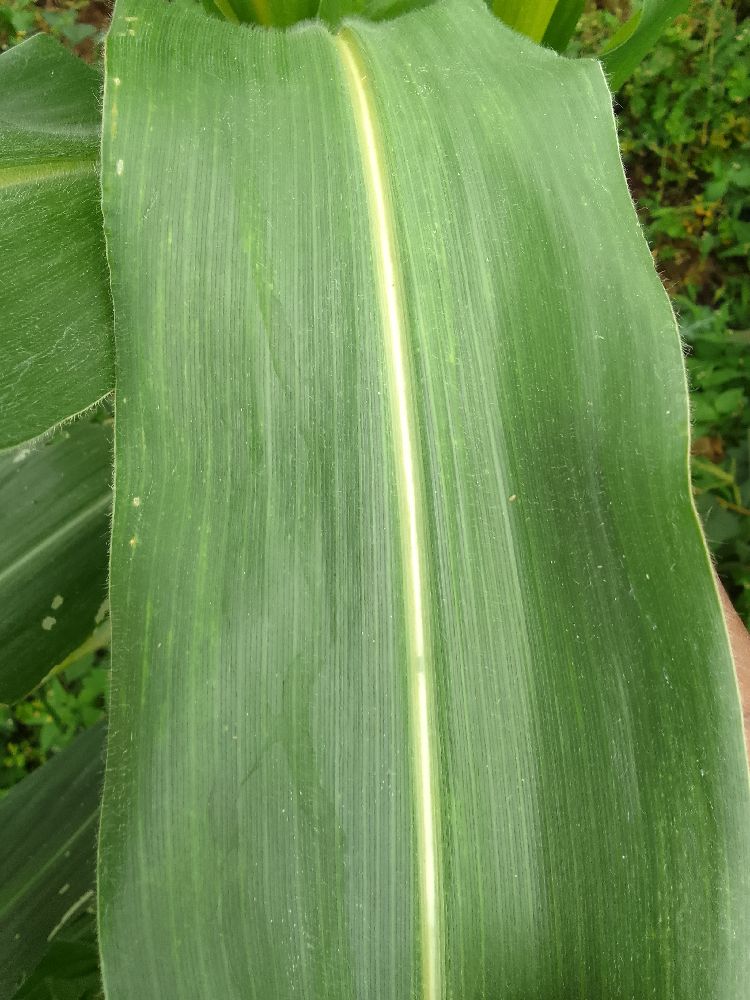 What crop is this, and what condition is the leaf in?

maize, healthy
